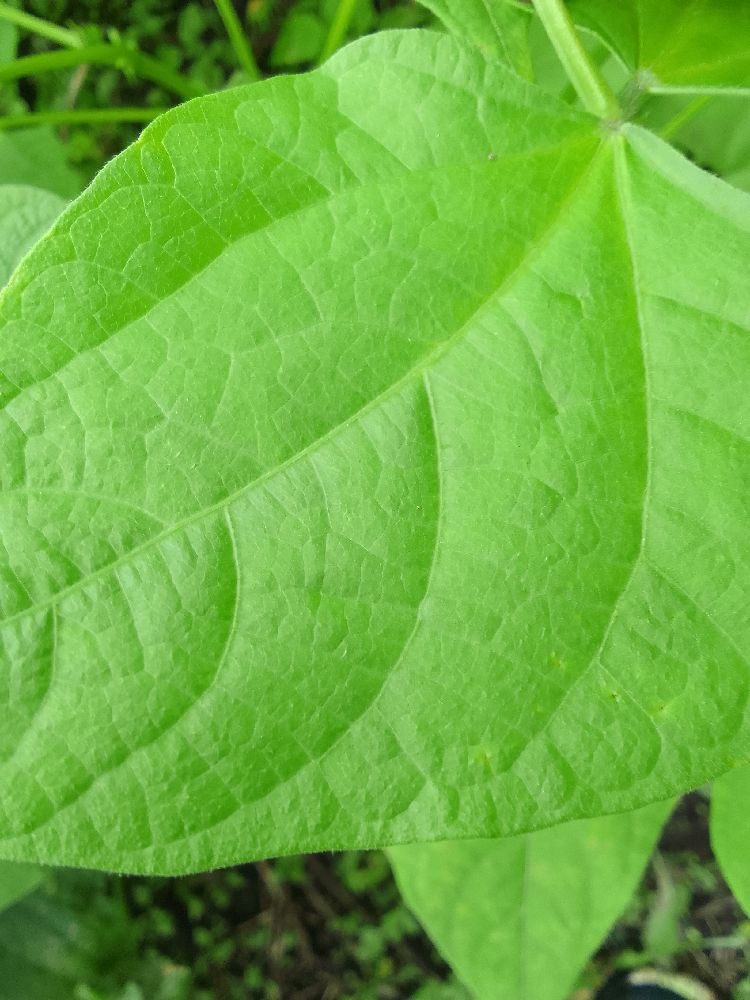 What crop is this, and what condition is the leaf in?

common bean, healthy
